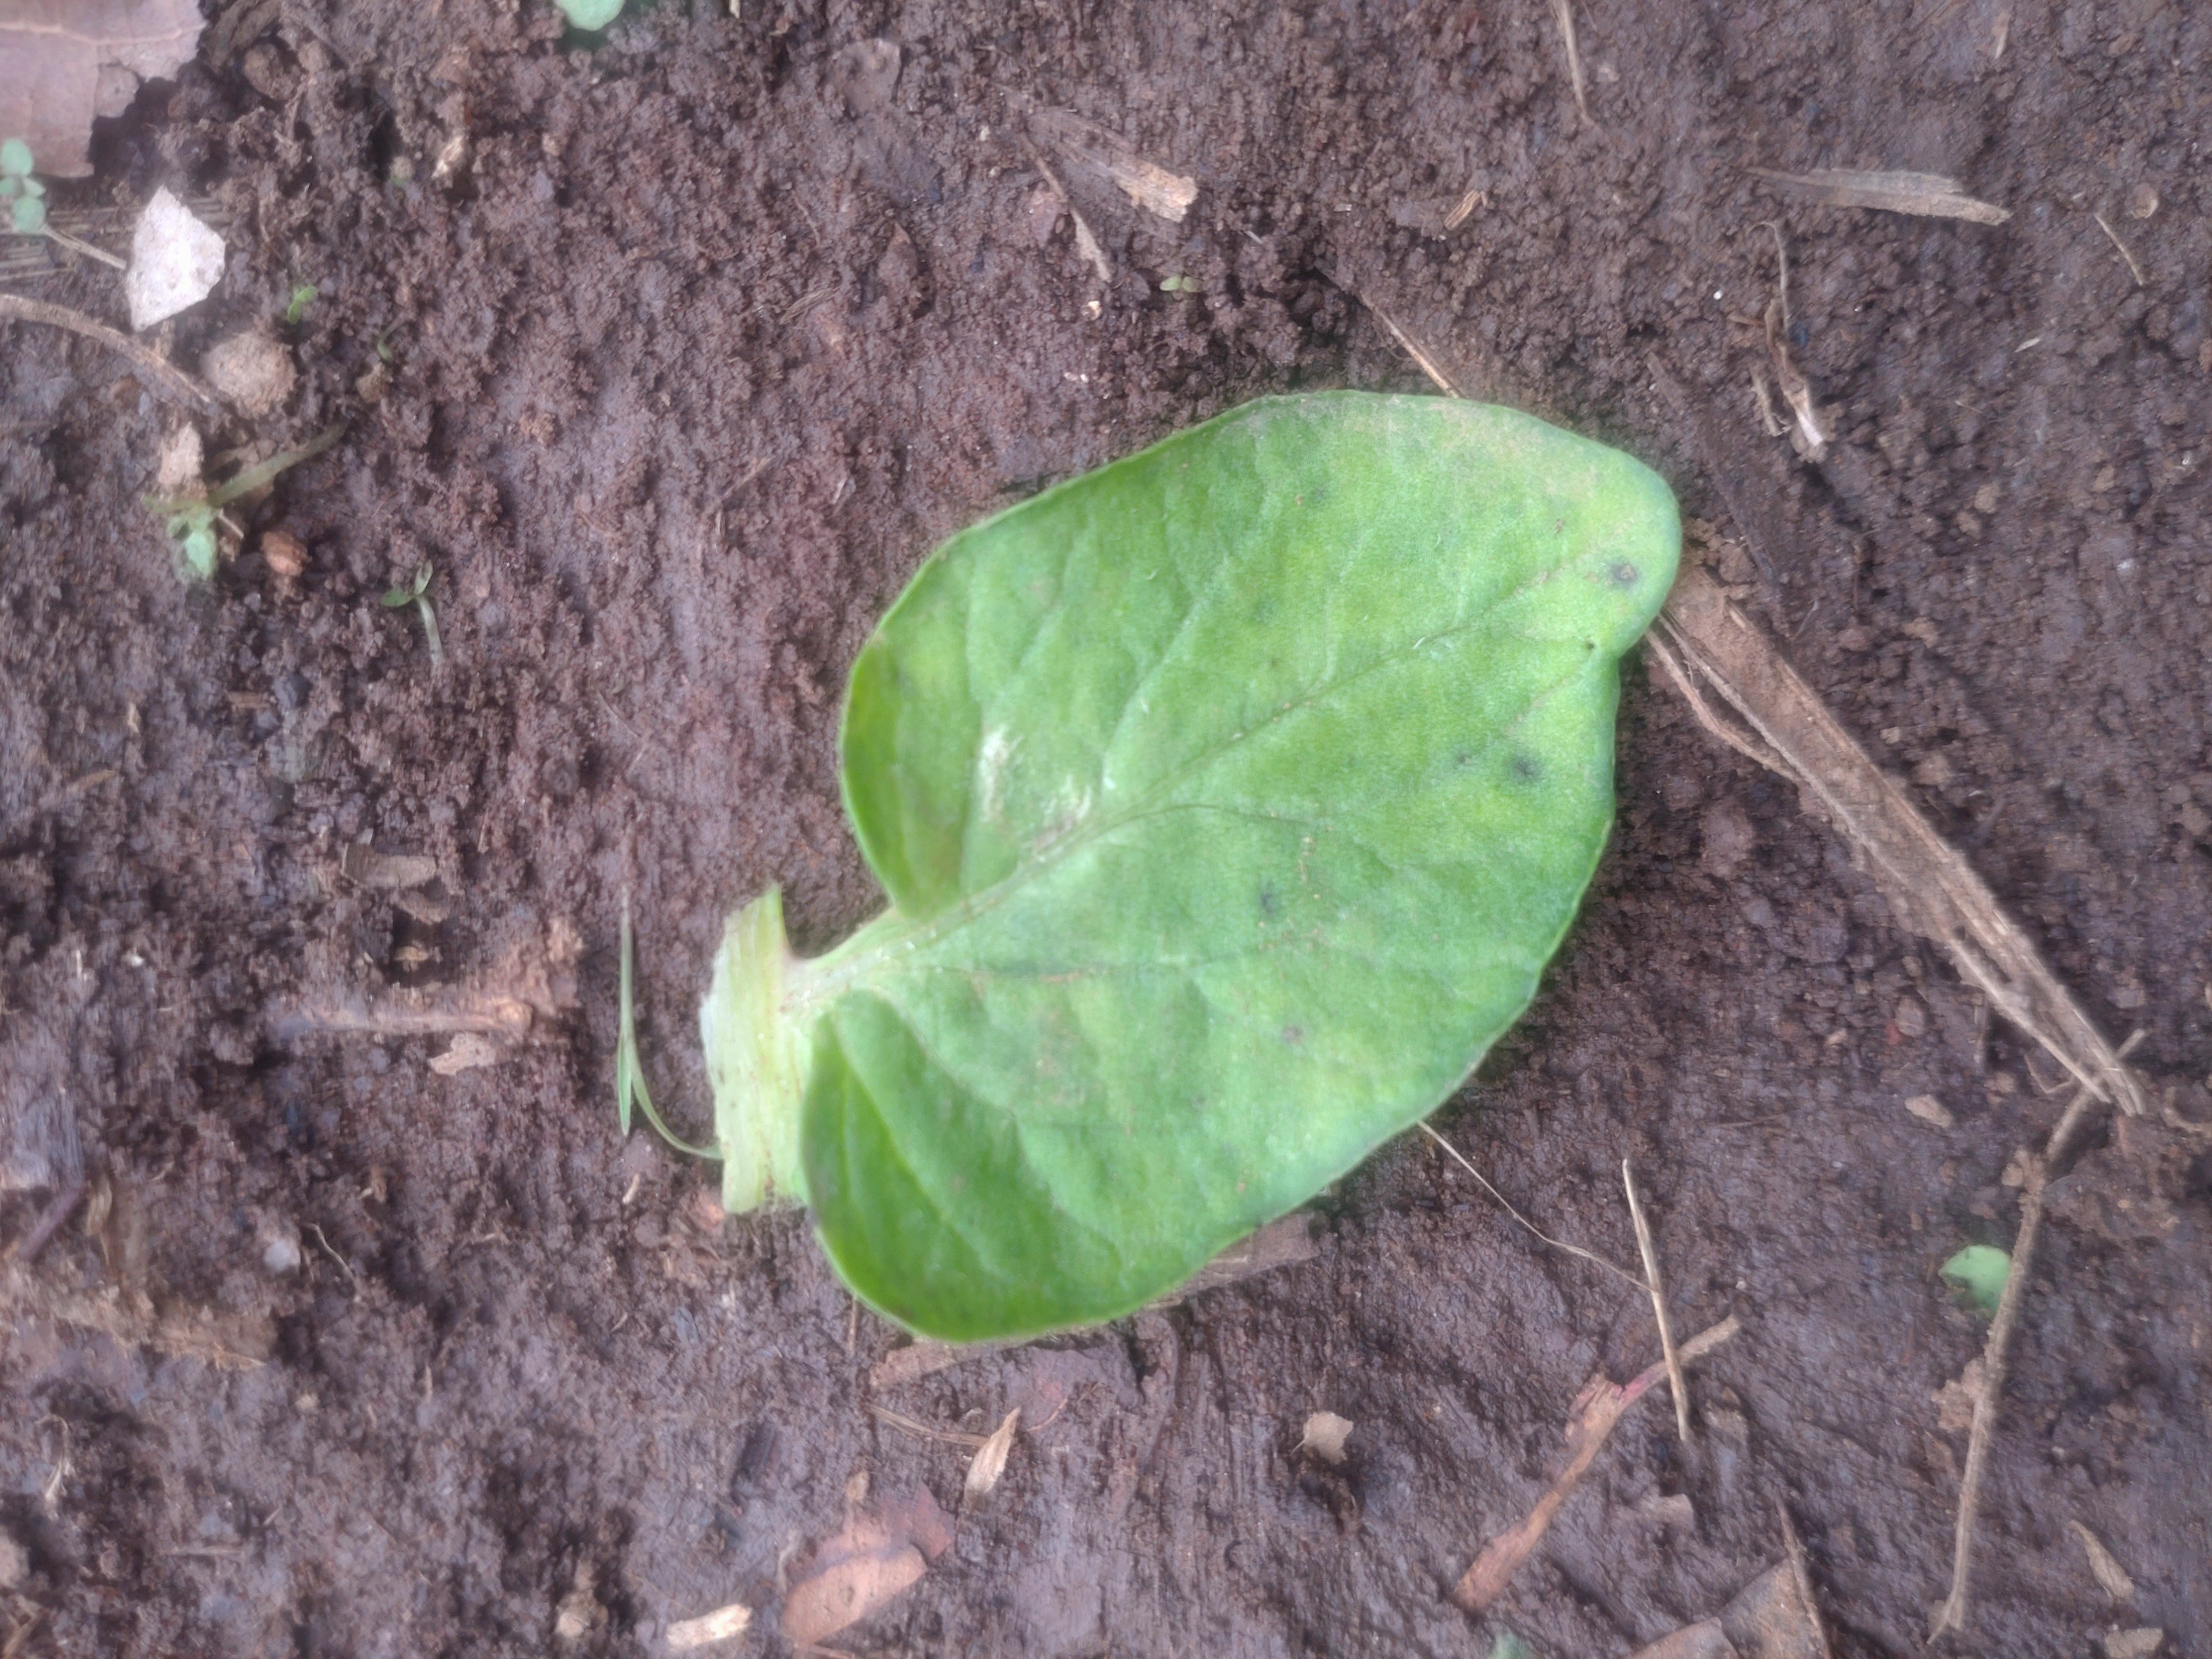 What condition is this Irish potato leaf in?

late blight
